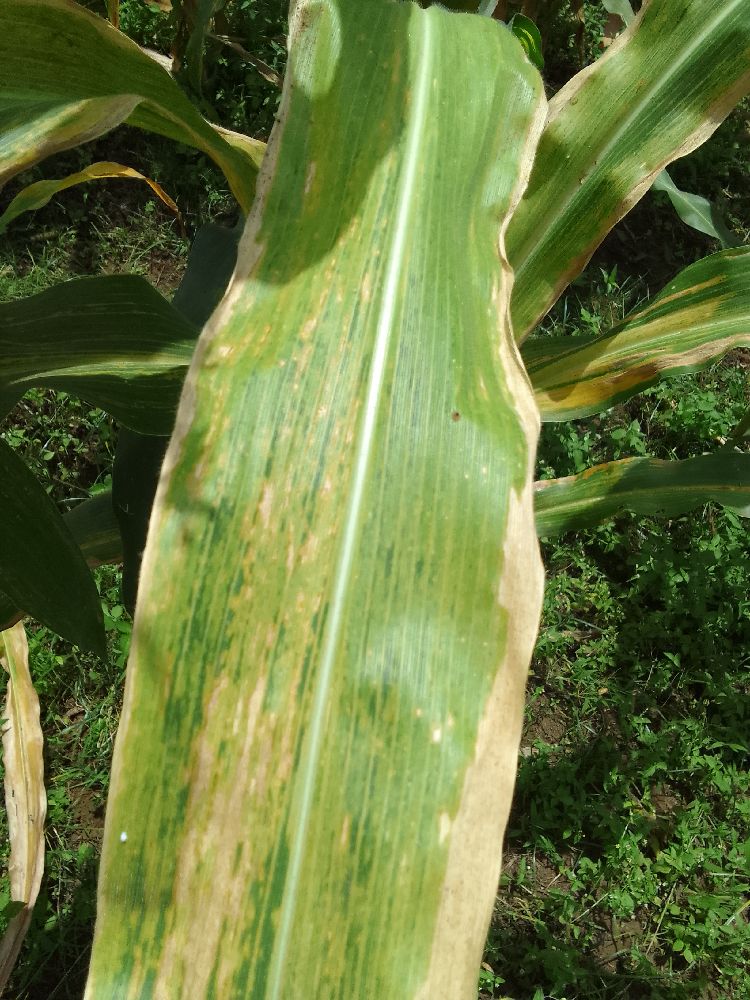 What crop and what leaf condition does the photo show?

maize, maize lethal necrosis
